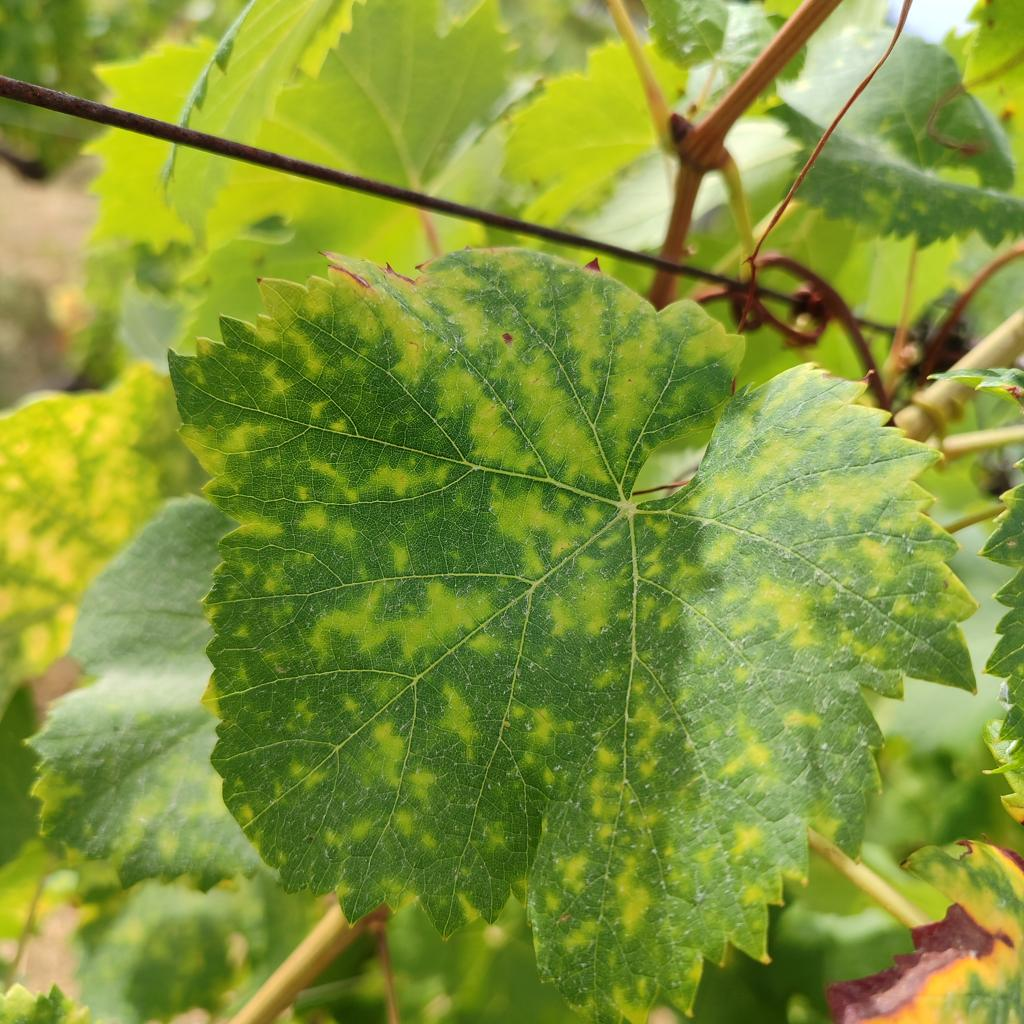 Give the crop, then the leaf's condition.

grapevine, esca complex
